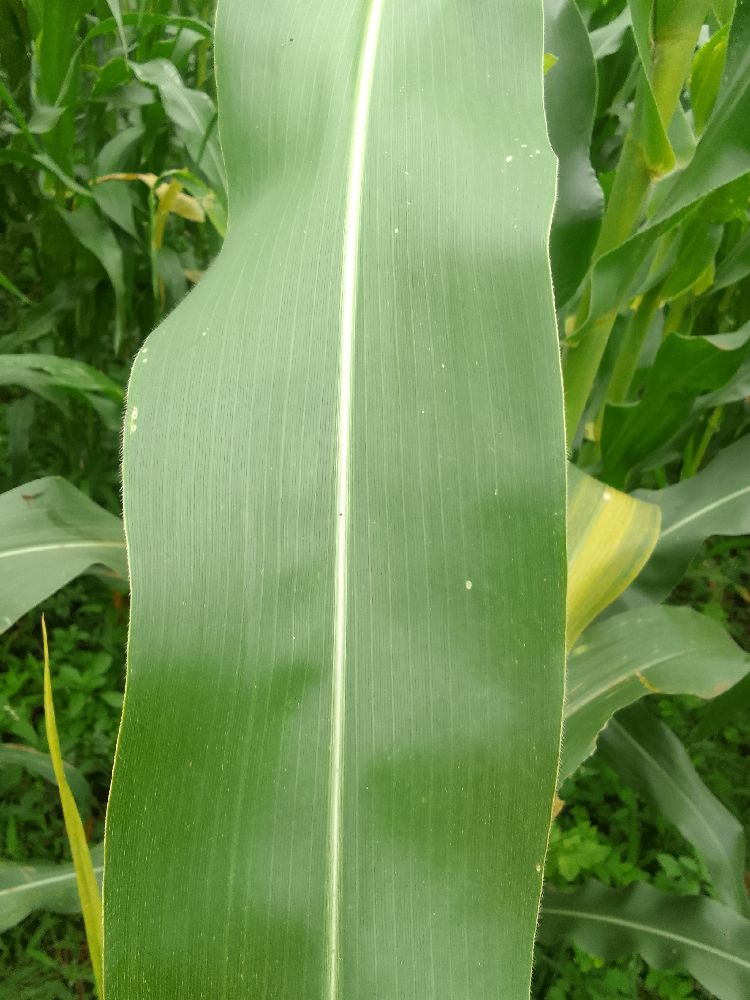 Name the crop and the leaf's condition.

maize, healthy
